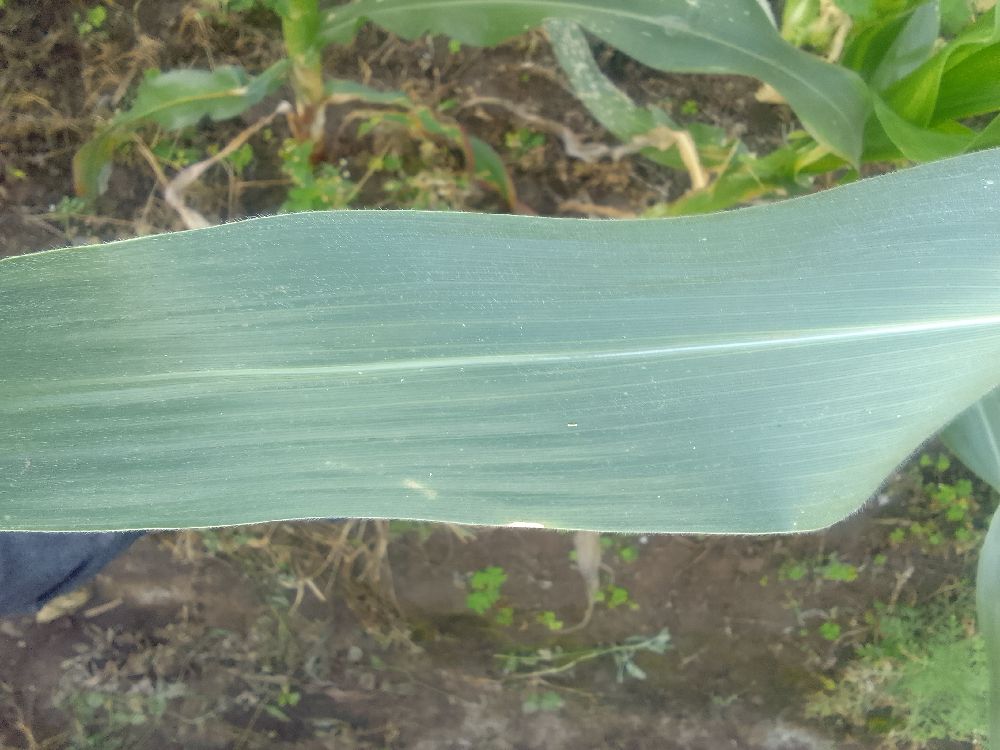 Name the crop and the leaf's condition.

maize, healthy
